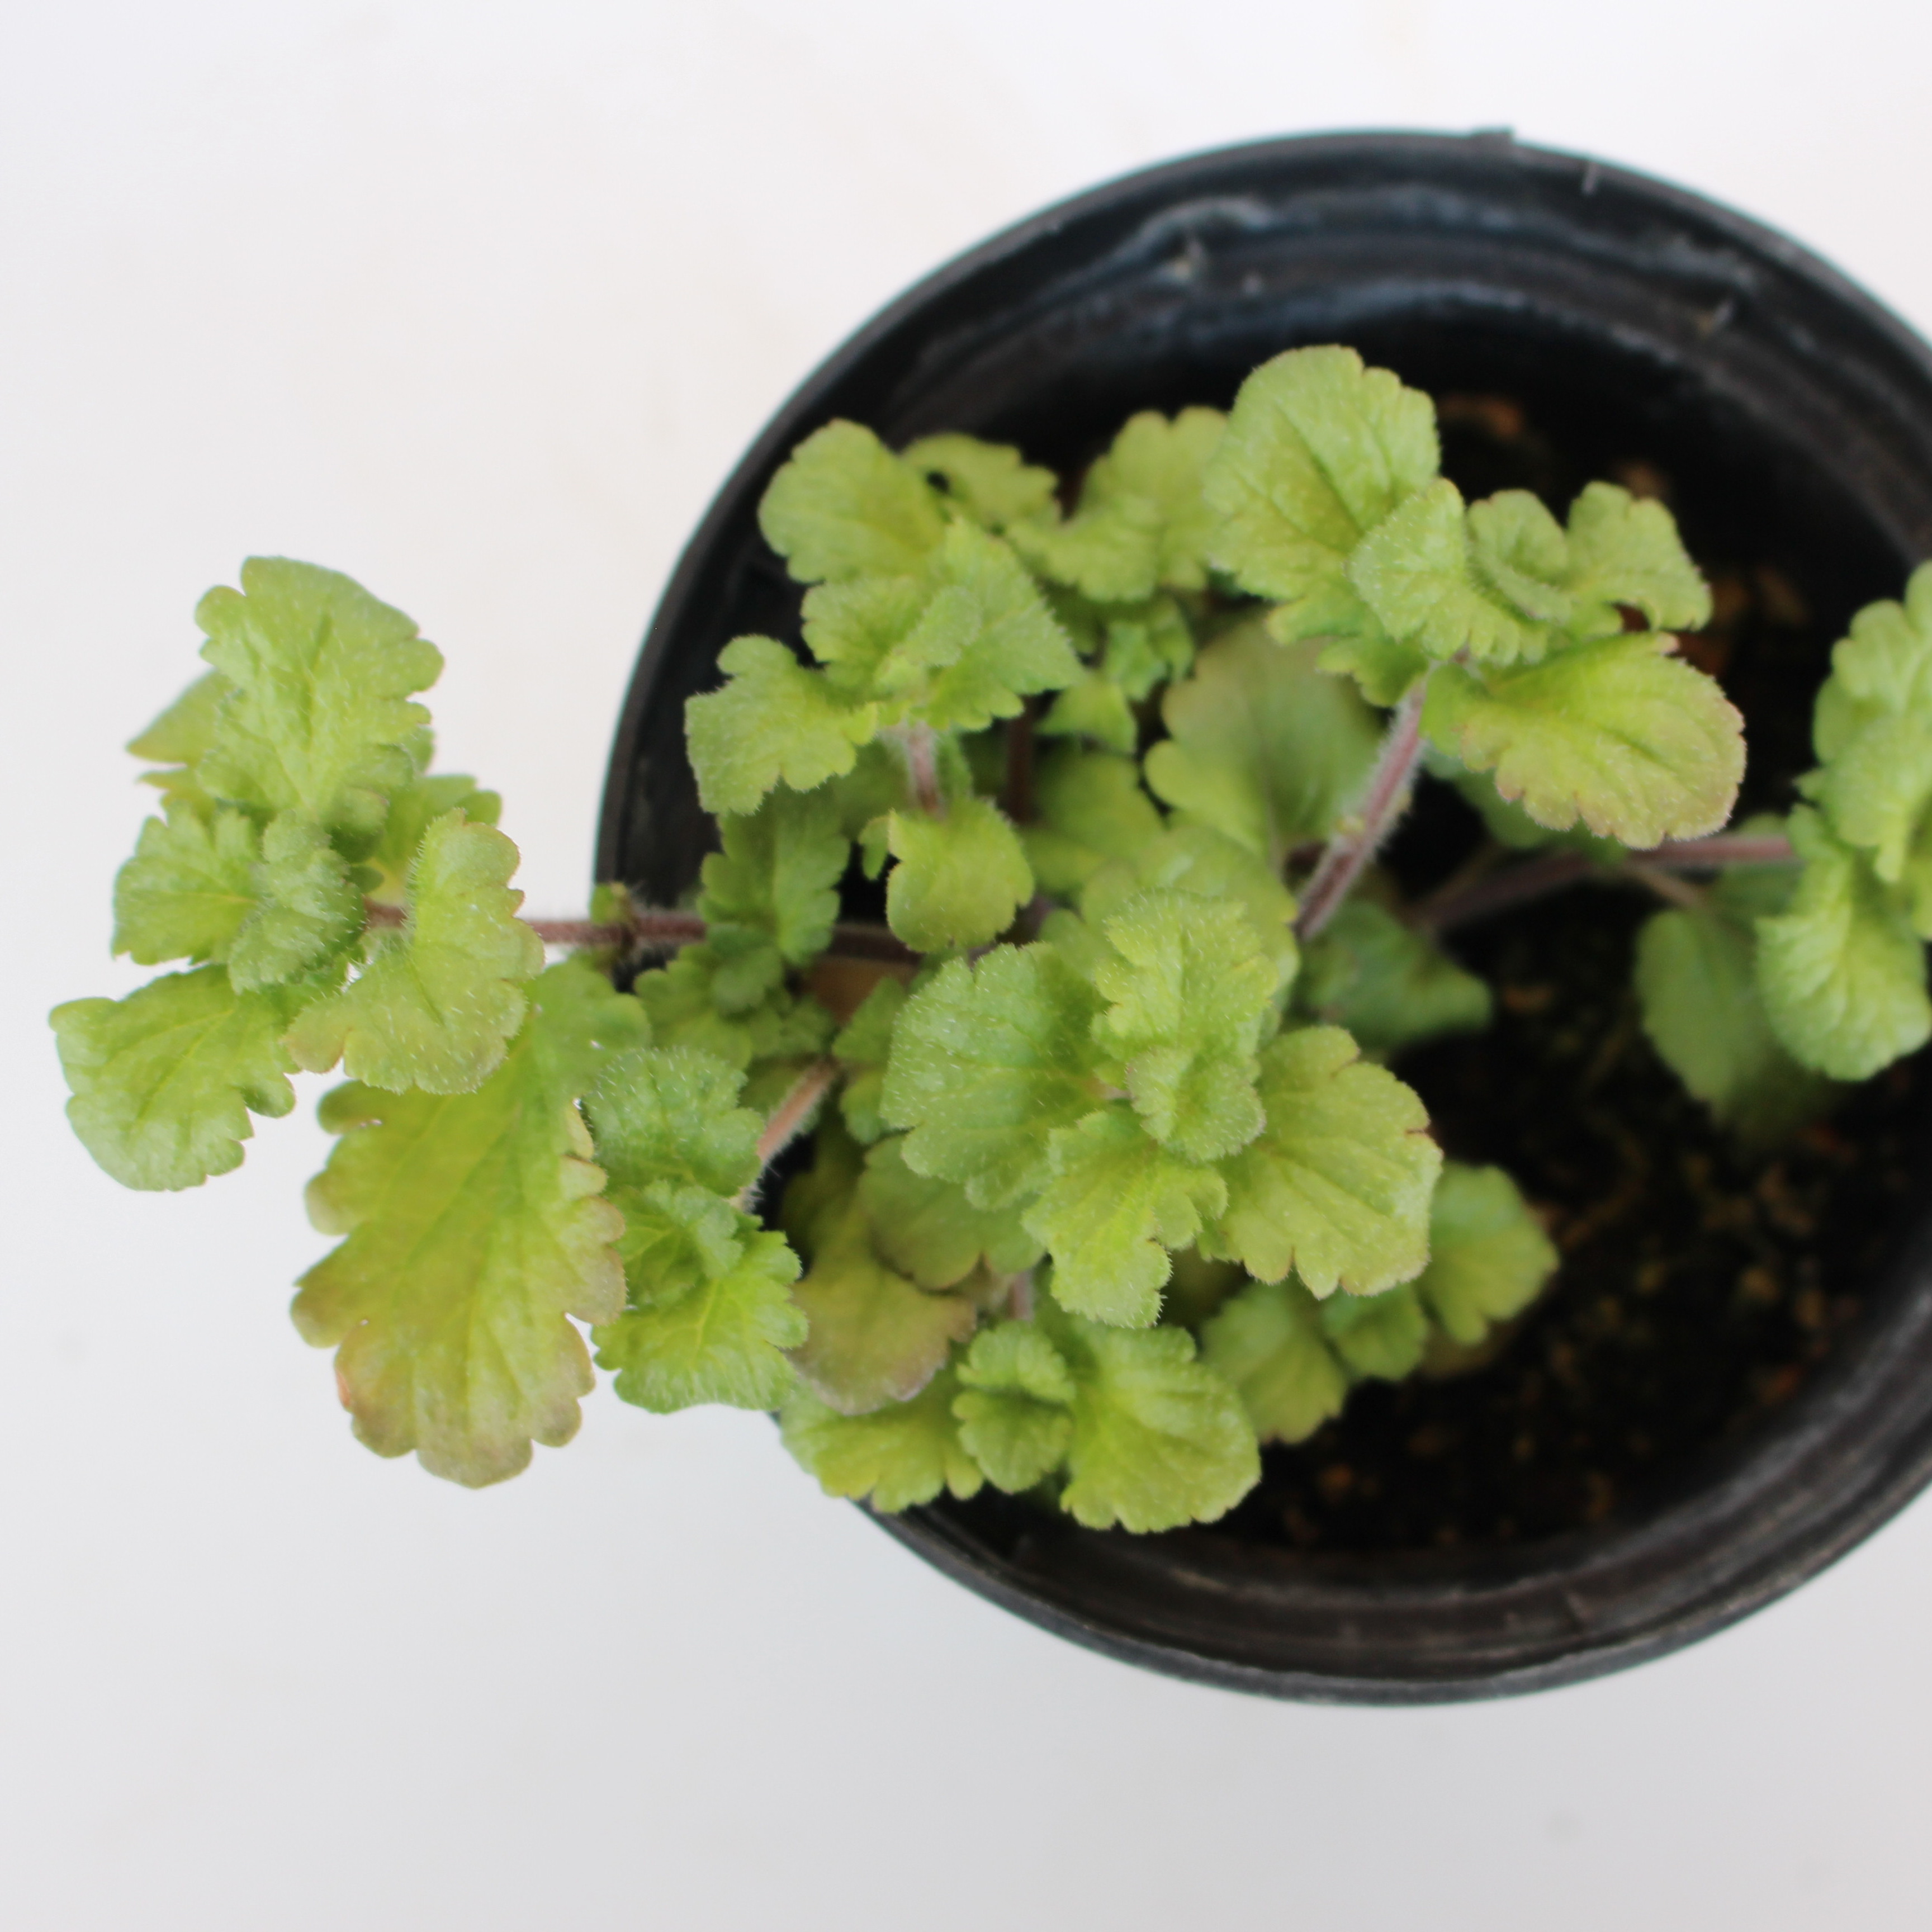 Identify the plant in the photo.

Veronica persica
